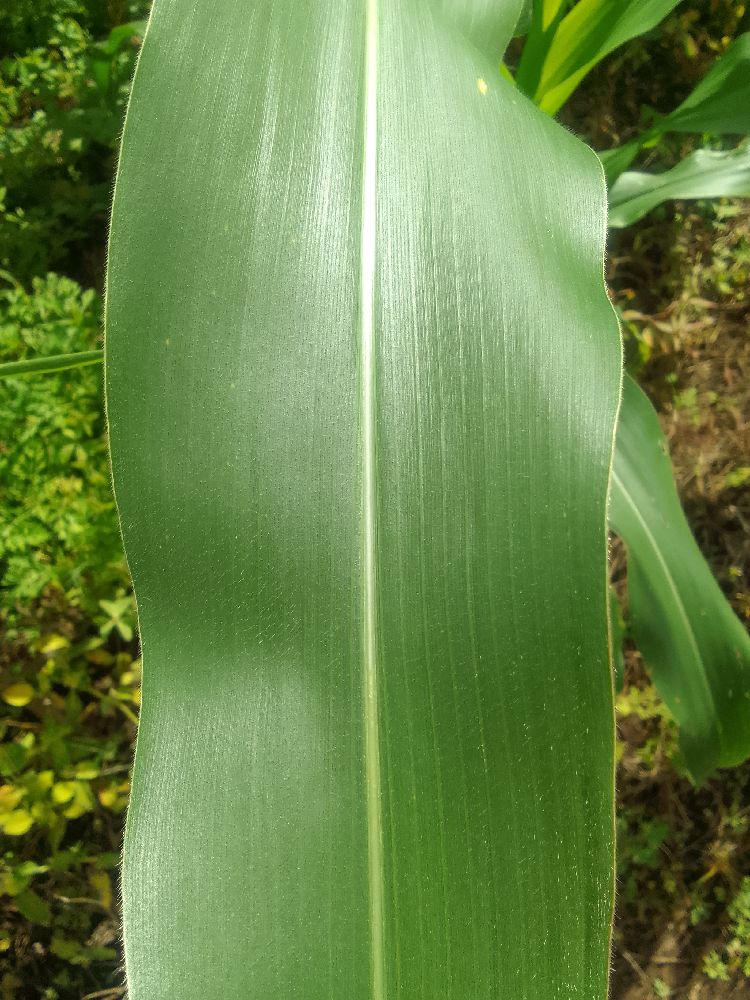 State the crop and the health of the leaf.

maize, healthy
